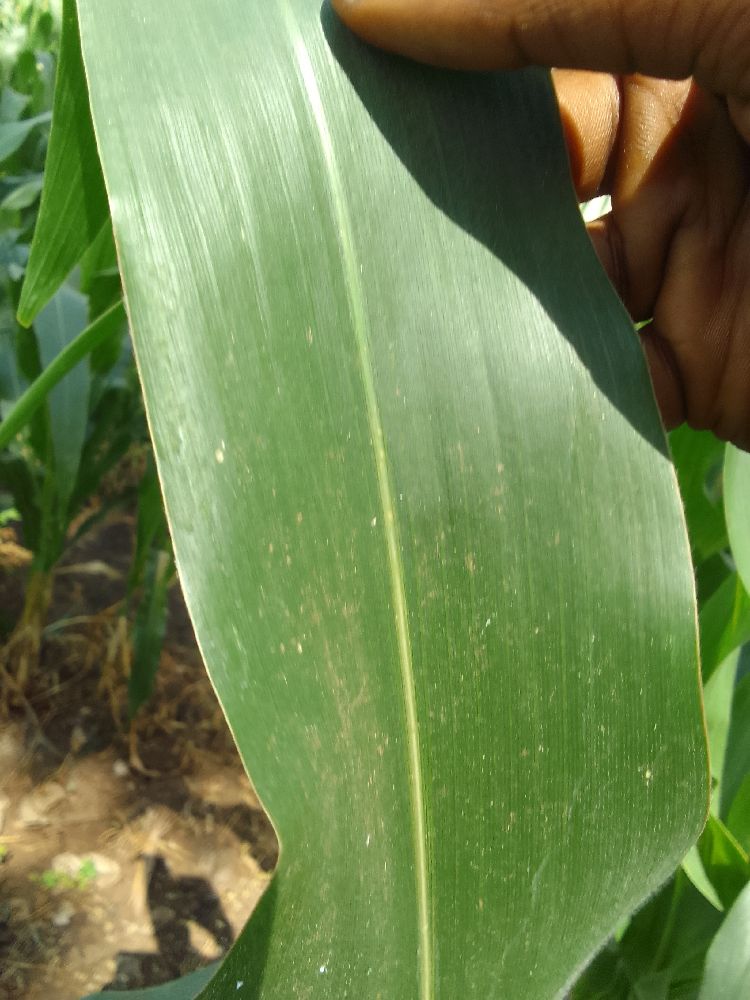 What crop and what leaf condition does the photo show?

maize, healthy
